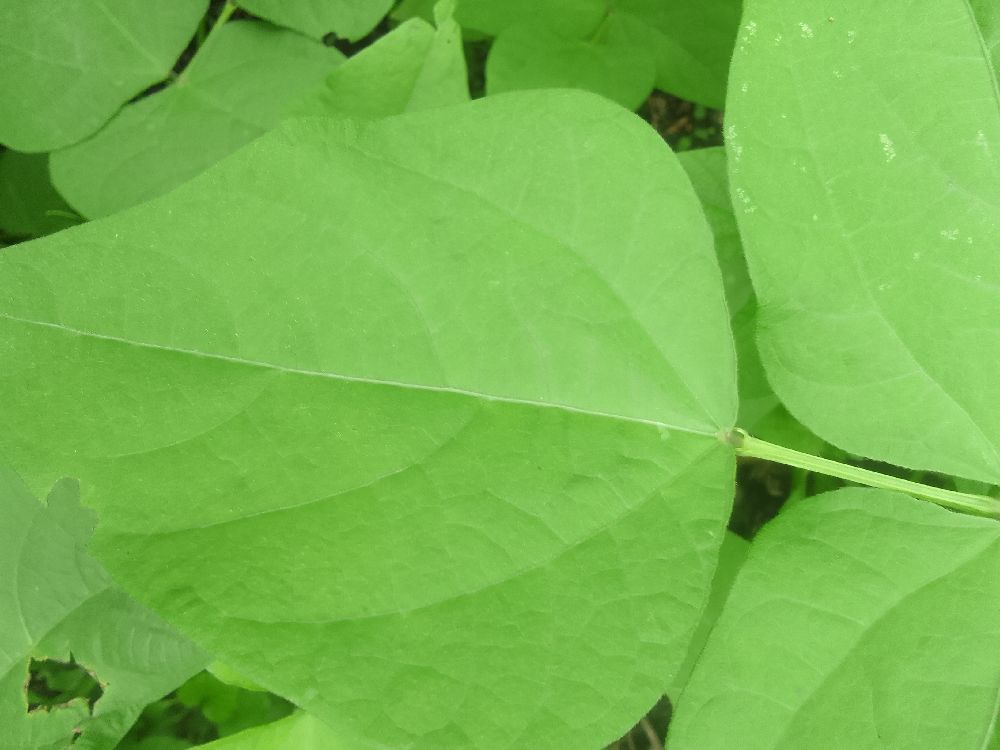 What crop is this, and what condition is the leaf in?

common bean, healthy
